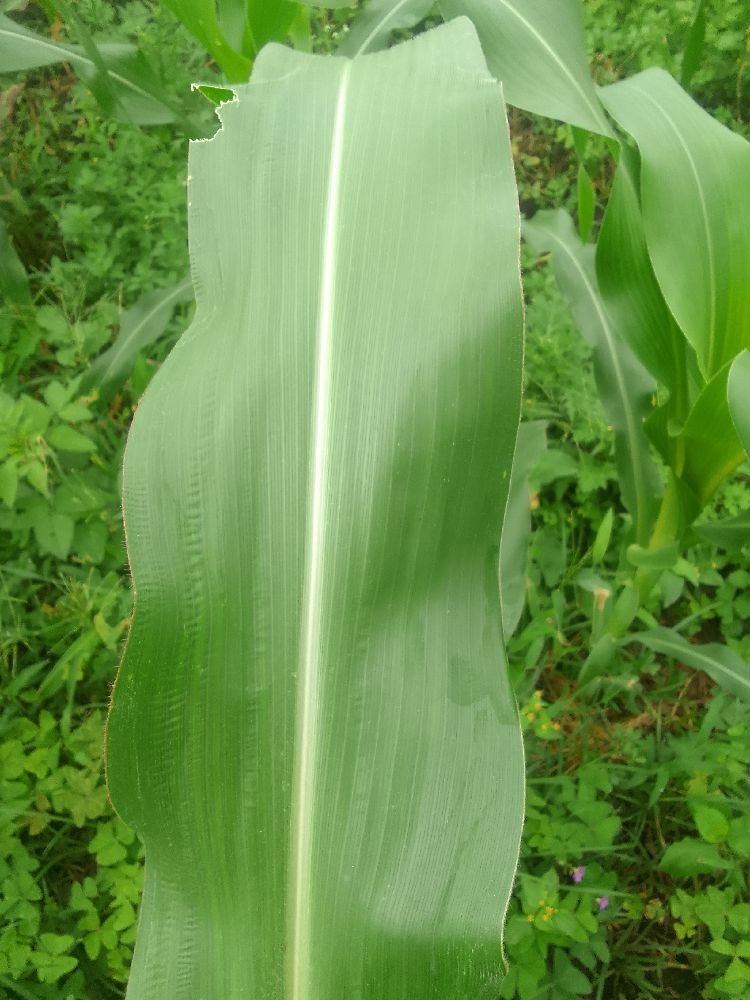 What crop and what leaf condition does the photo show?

maize, healthy
